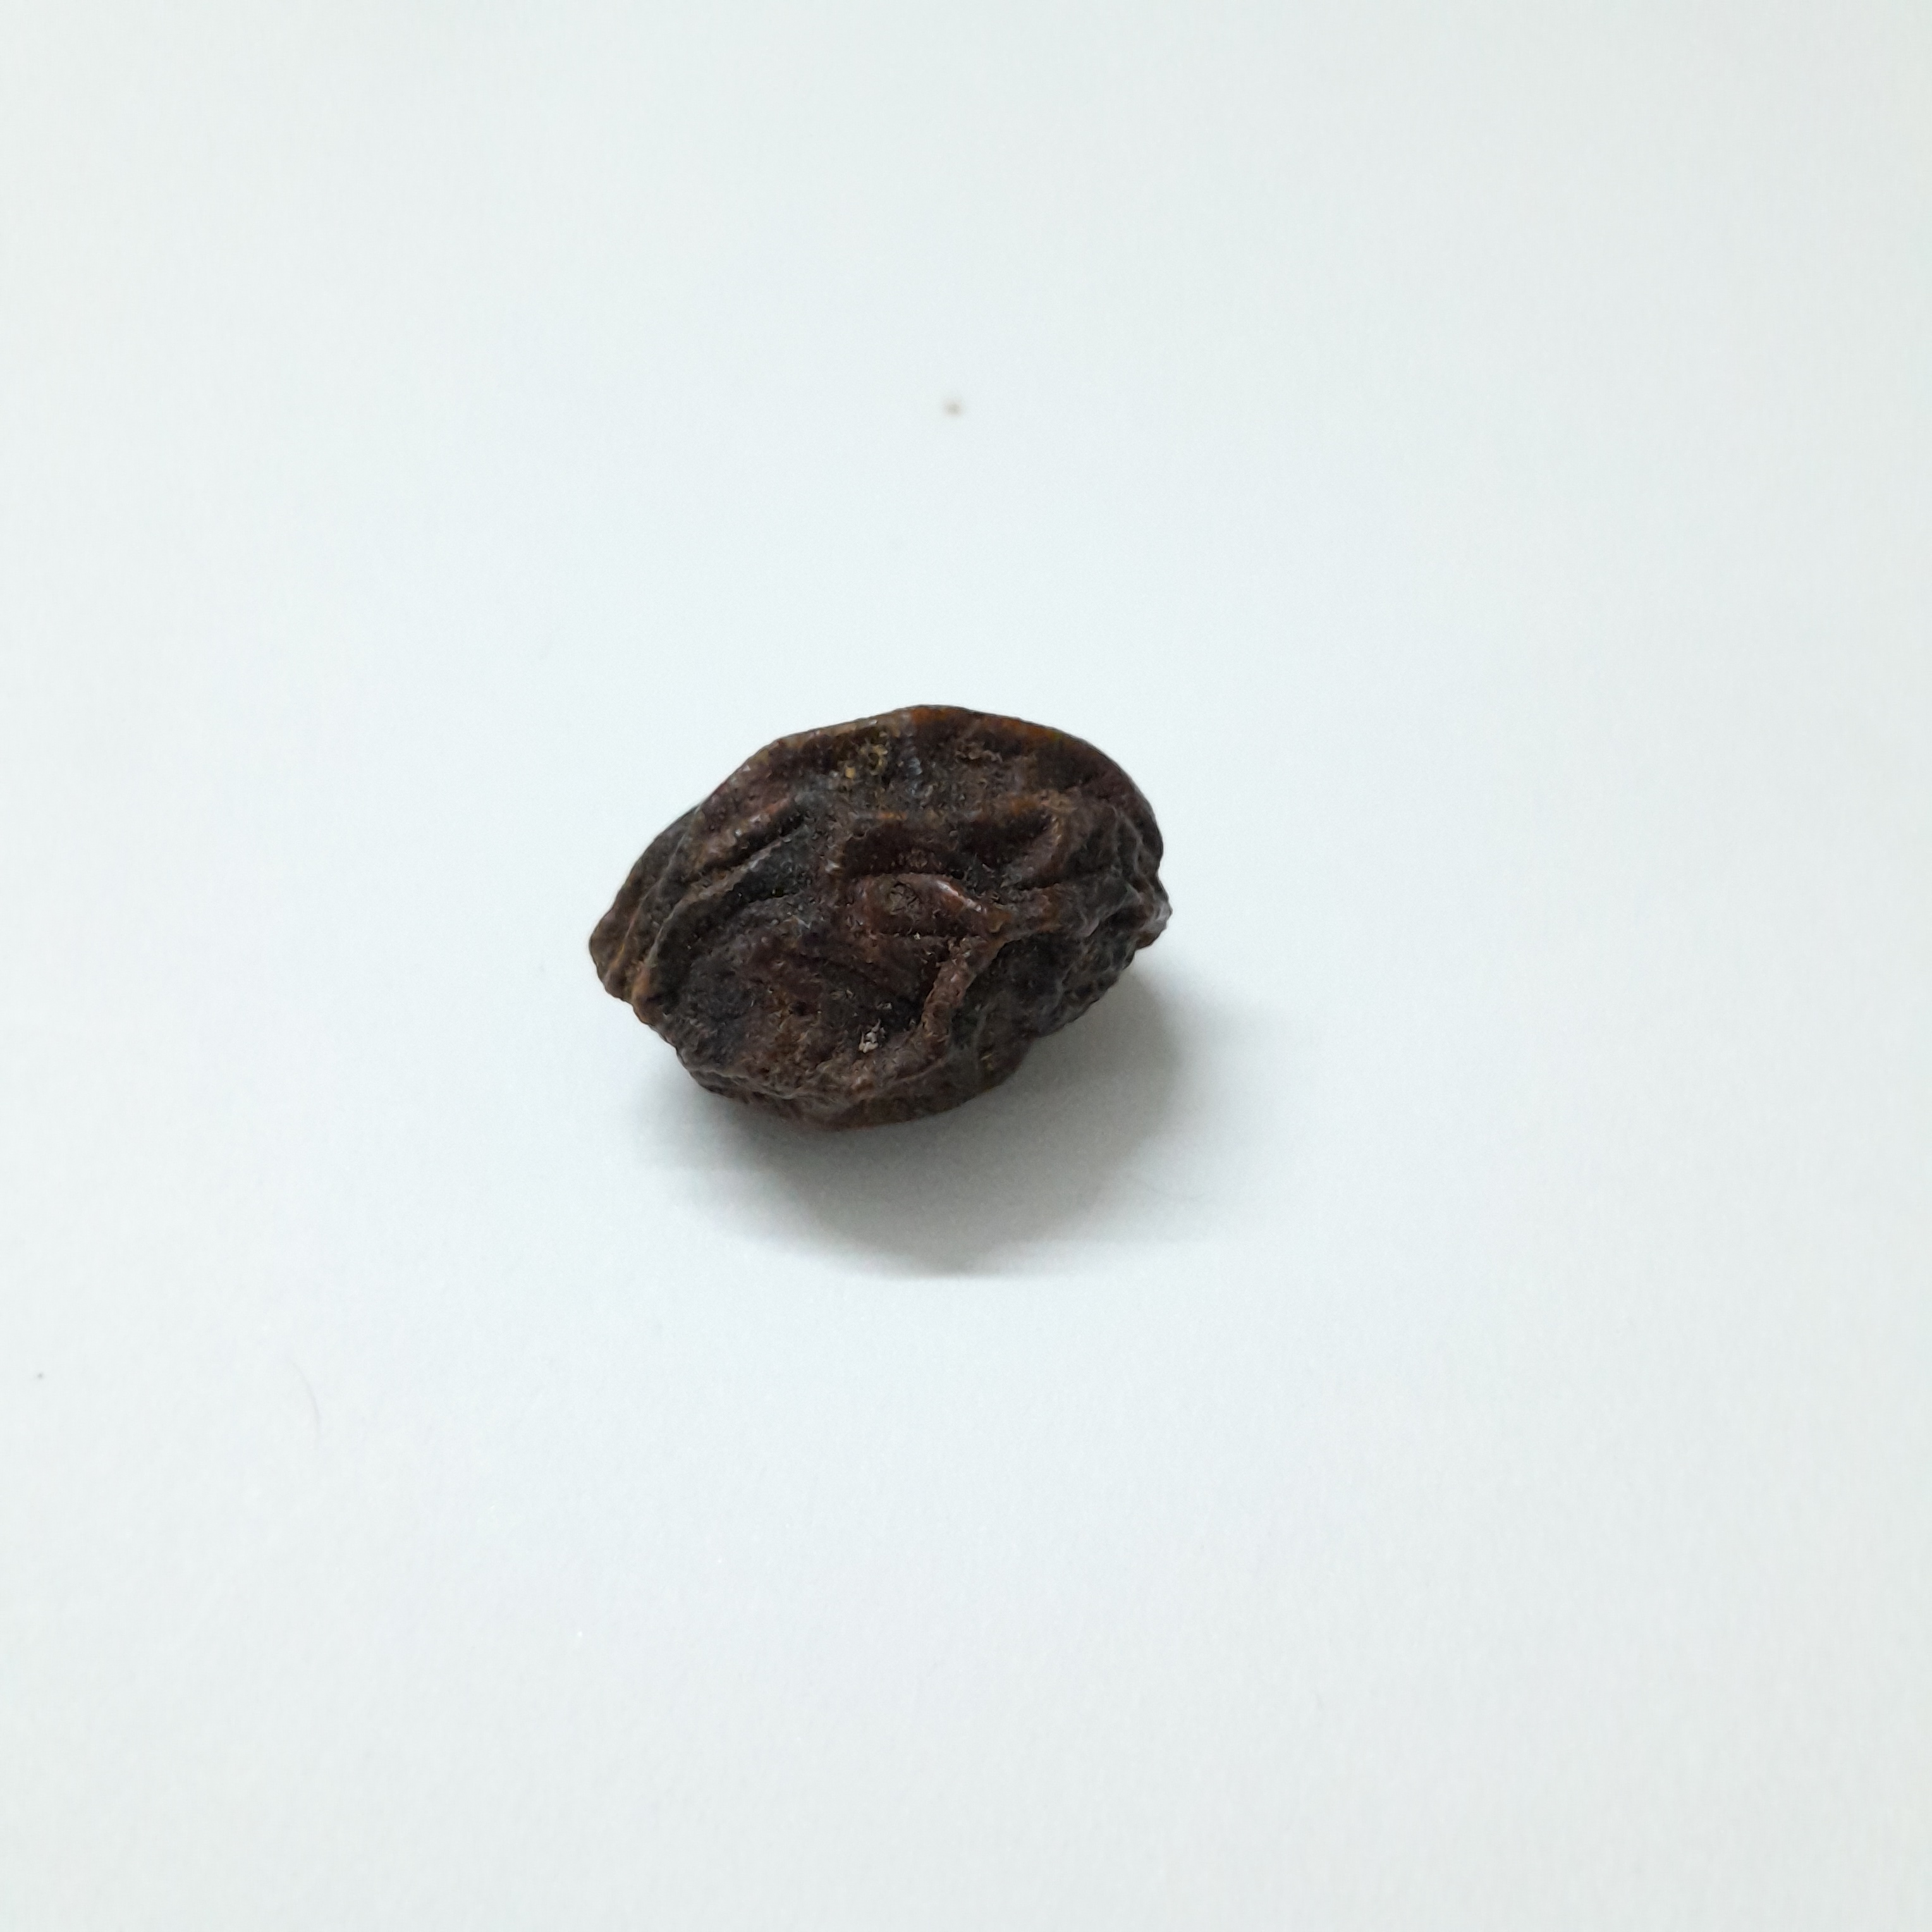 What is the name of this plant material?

kadukharik
